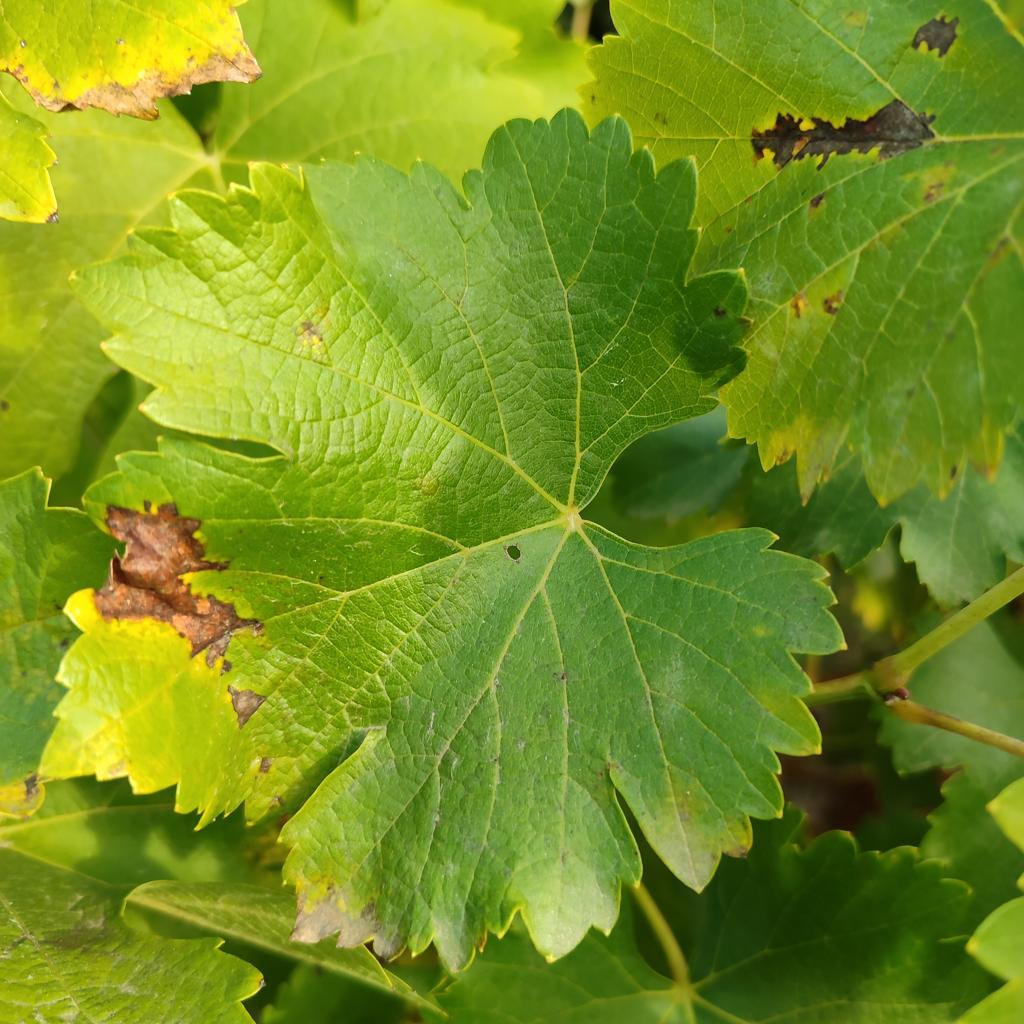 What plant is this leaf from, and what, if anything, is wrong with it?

grapevine, powdery mildew
